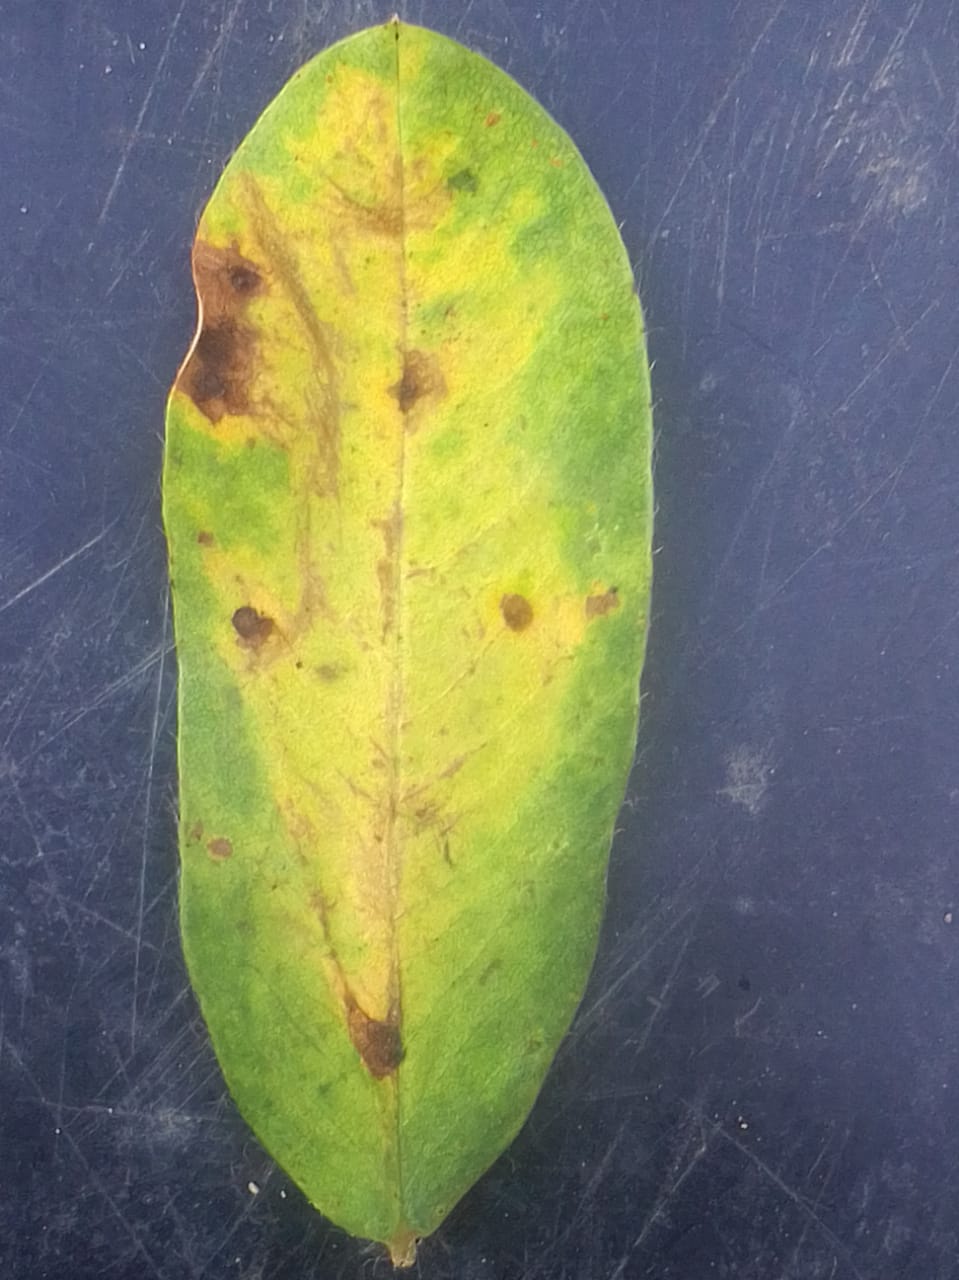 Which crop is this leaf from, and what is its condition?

peanut, passalora arachidicola
